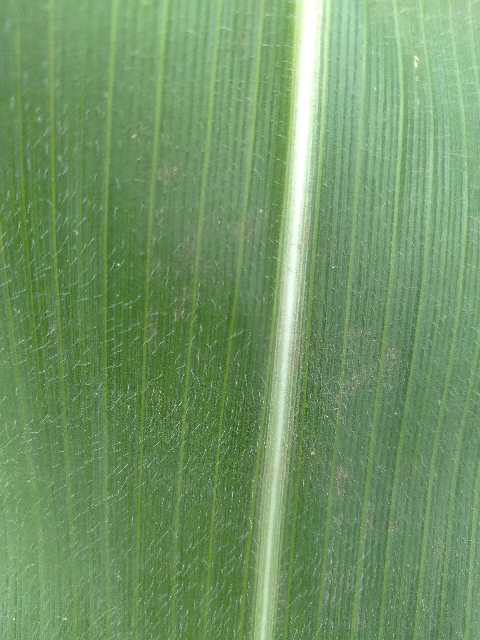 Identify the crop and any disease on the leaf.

maize, healthy
